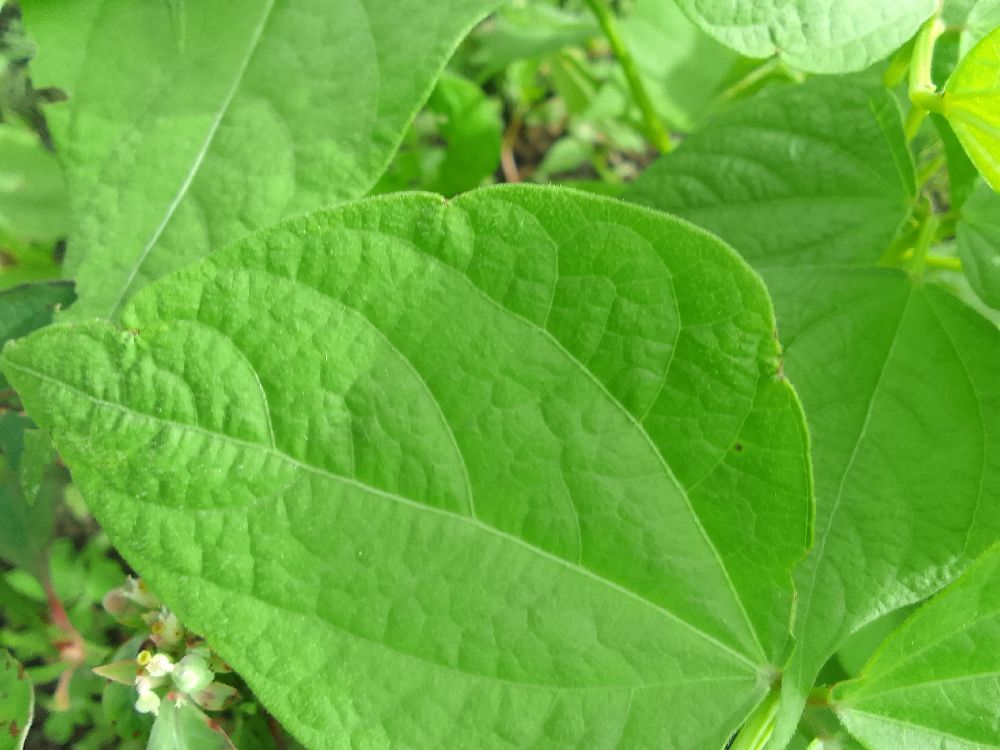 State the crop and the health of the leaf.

common bean, healthy
